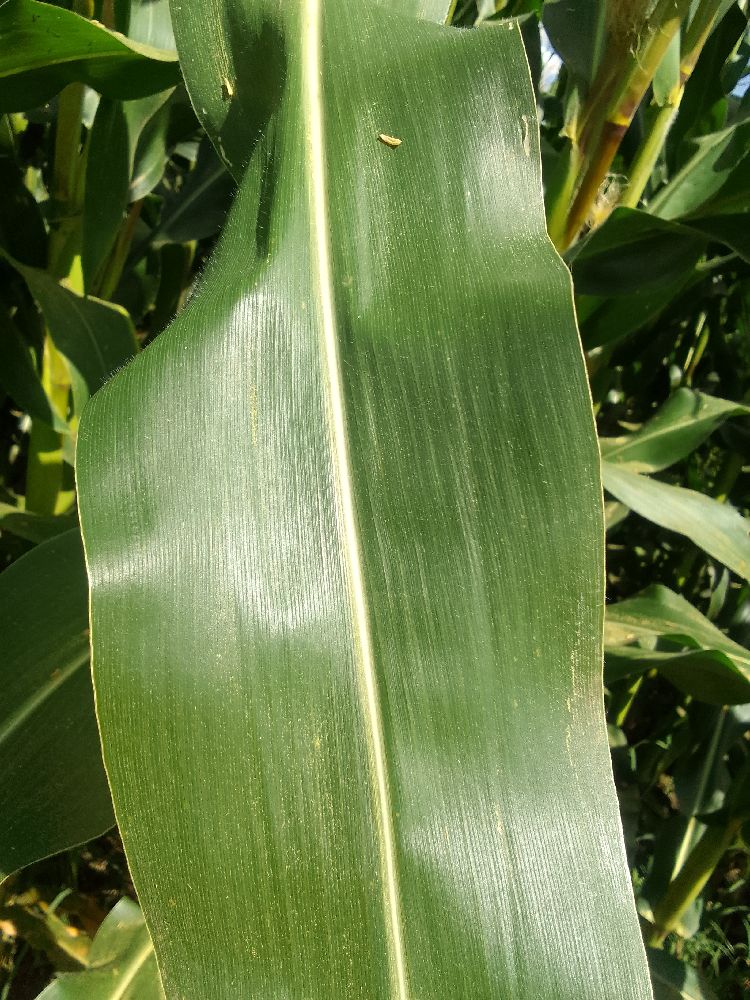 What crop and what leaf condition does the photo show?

maize, healthy
